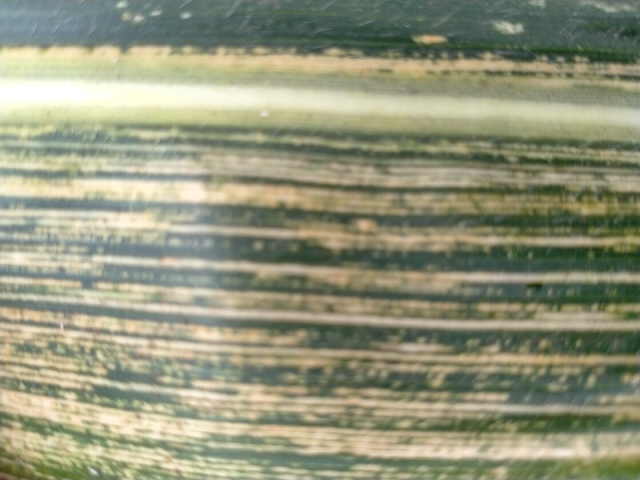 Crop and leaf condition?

maize, maize streak virus
